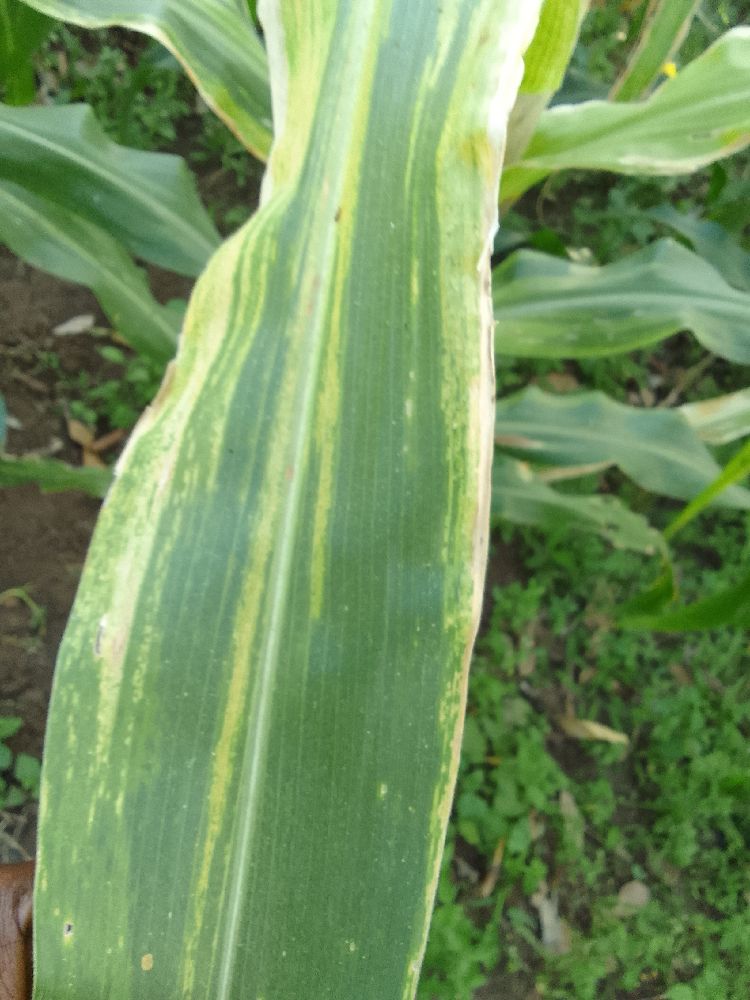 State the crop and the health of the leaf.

maize, maize lethal necrosis
